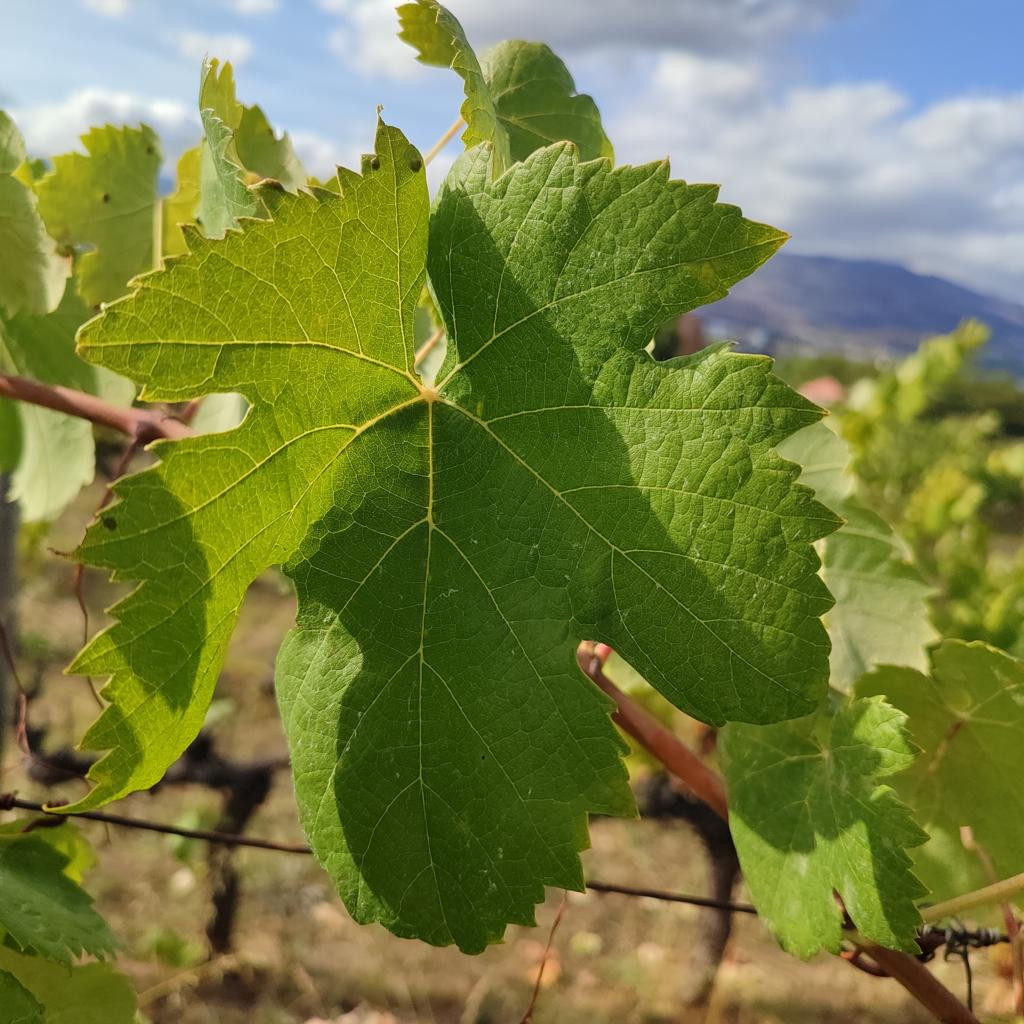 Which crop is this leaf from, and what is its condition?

grapevine, healthy
